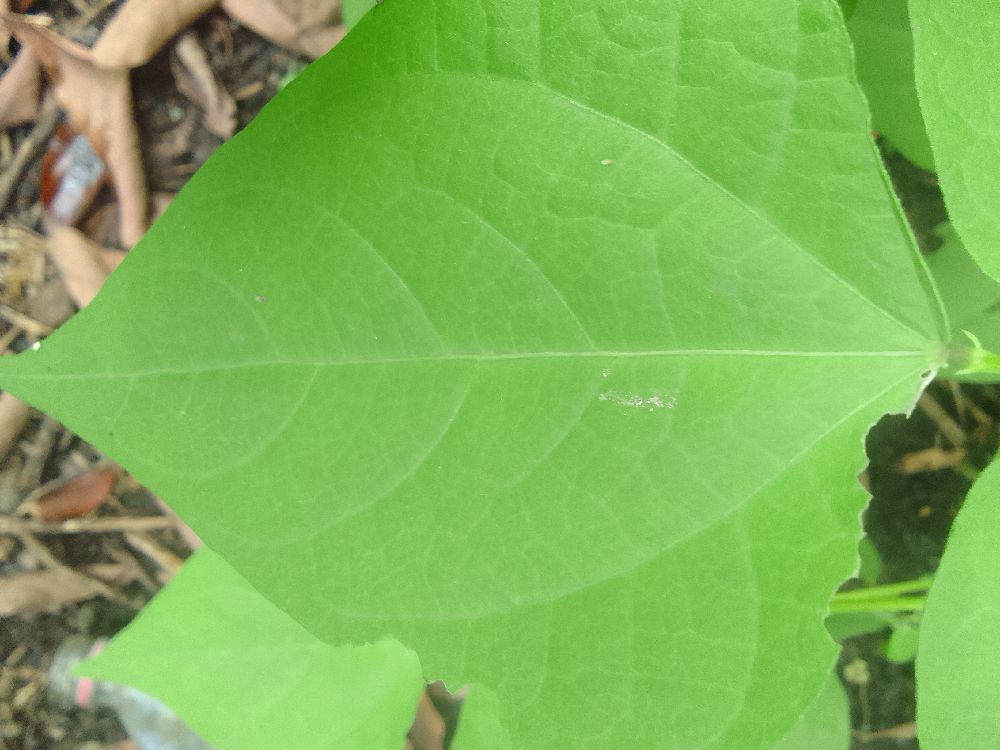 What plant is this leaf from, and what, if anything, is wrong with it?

common bean, healthy
